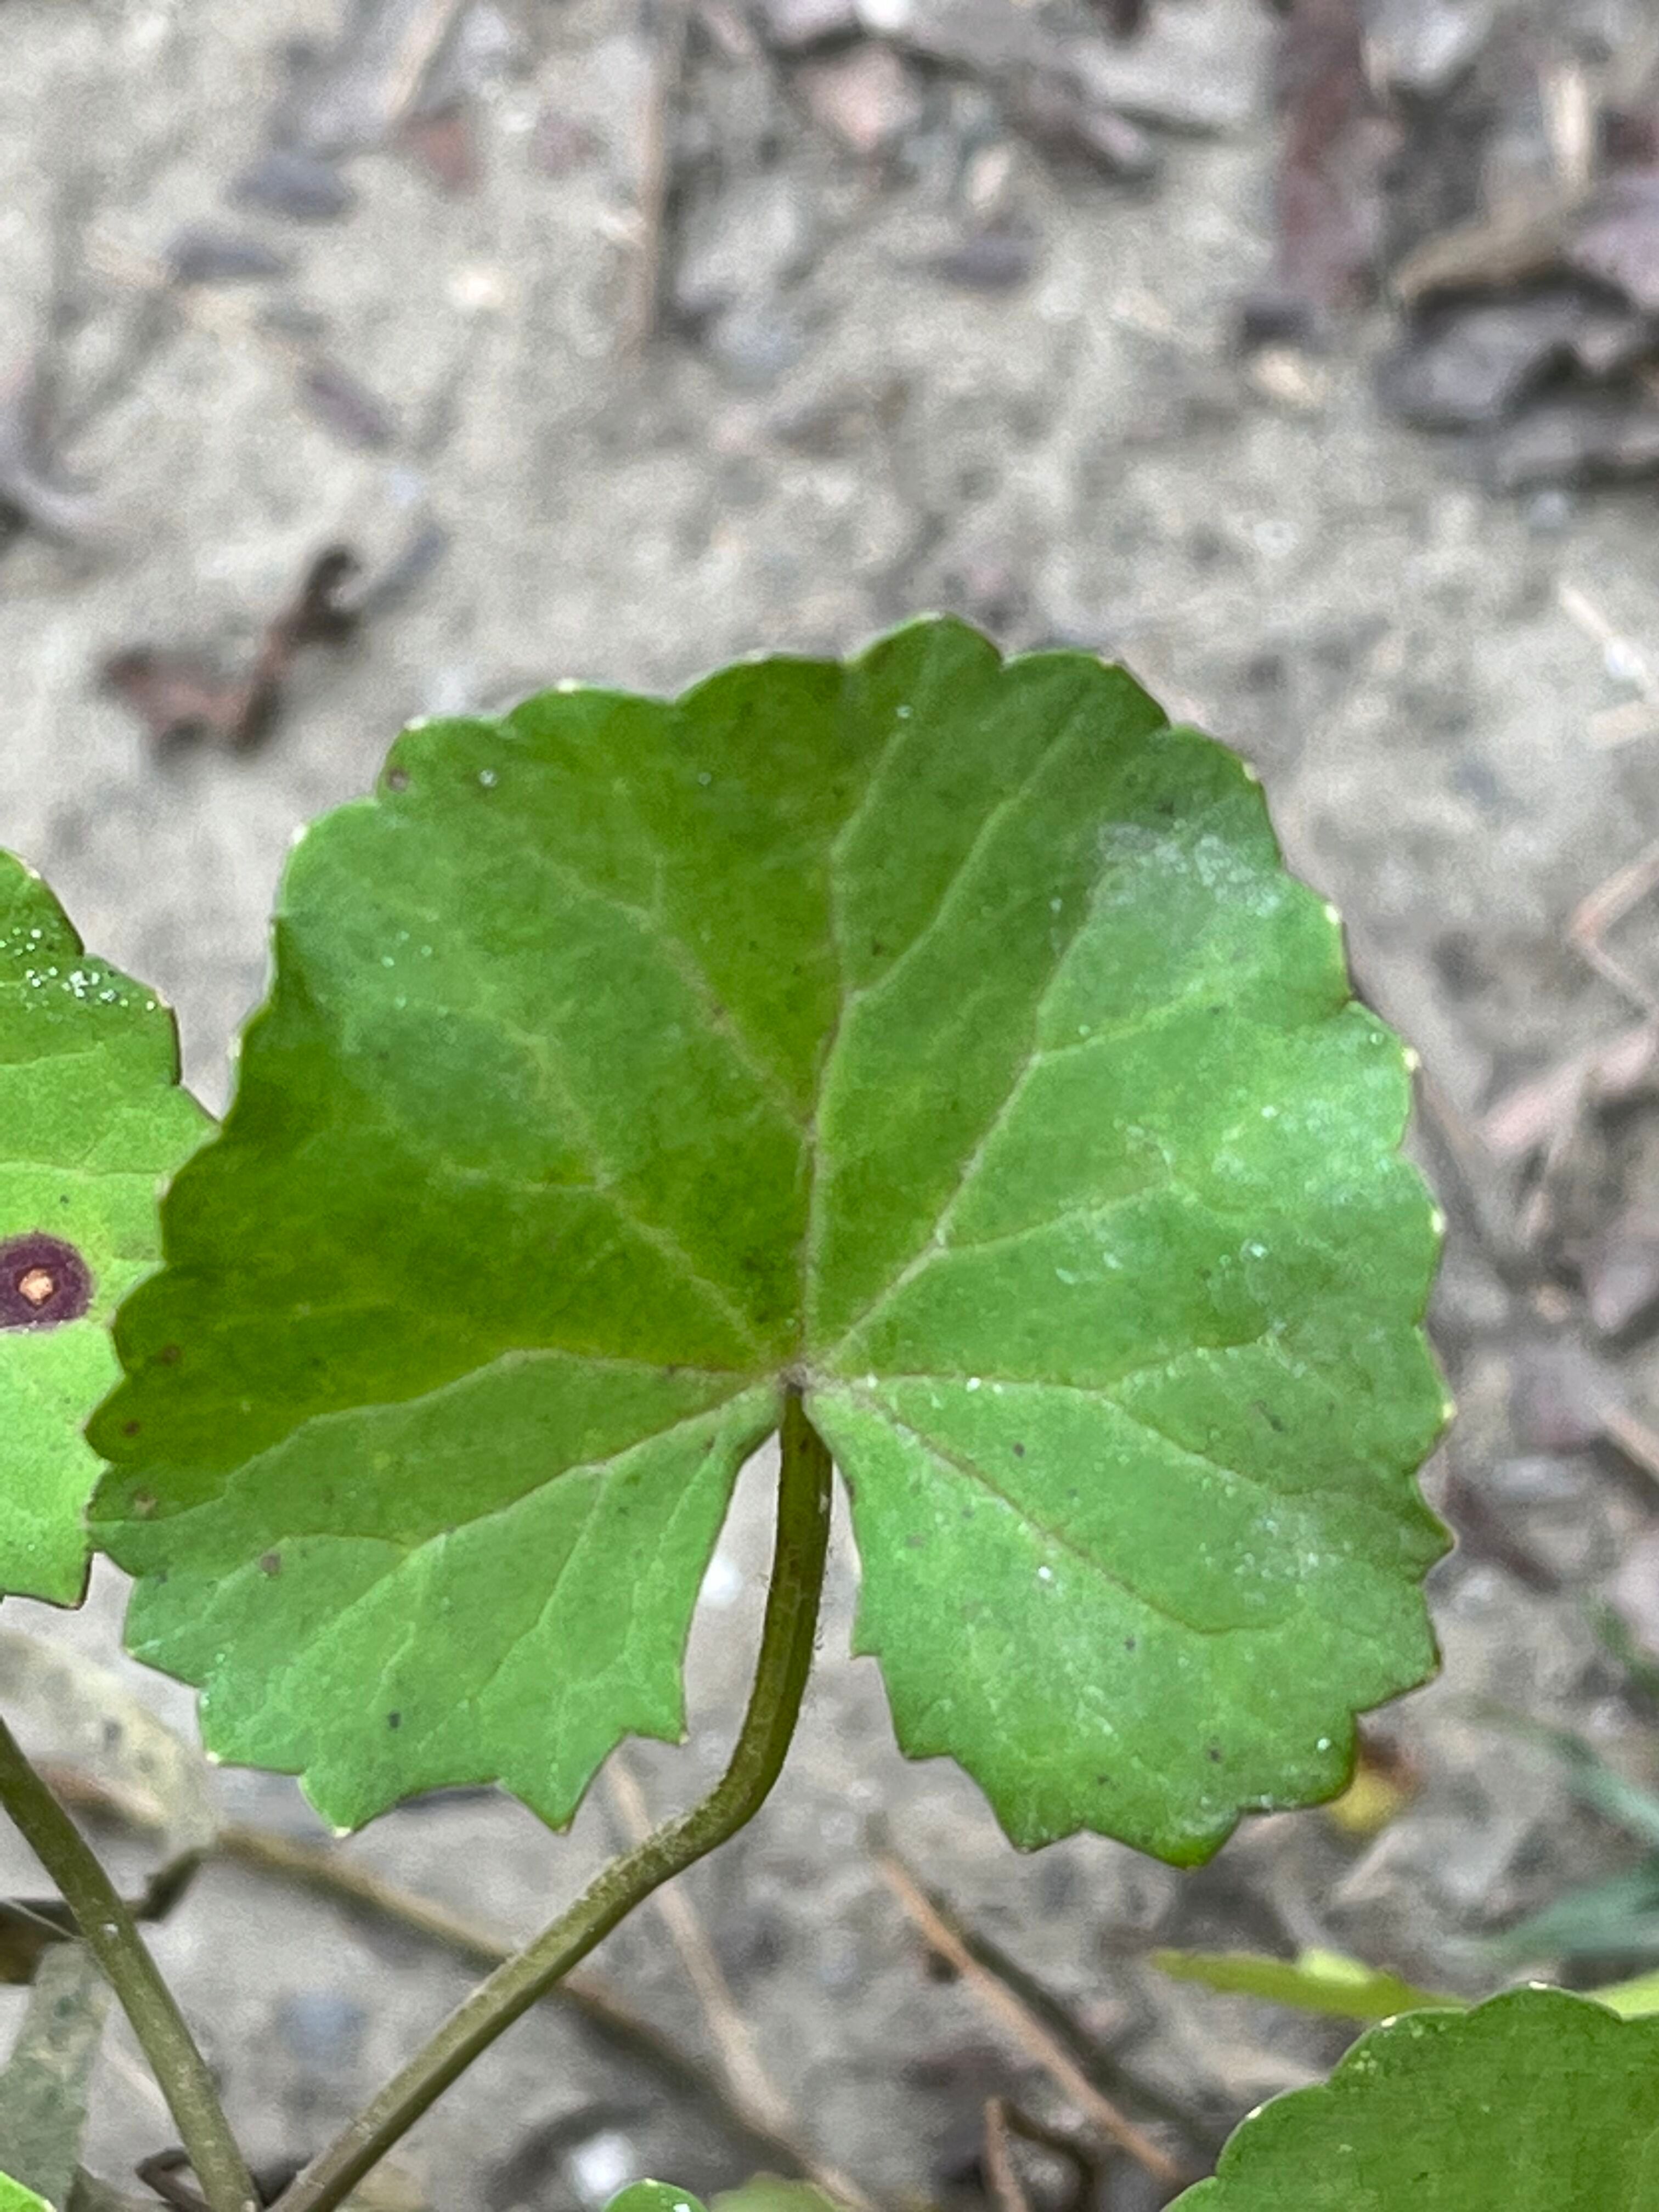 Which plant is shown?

thankuni
